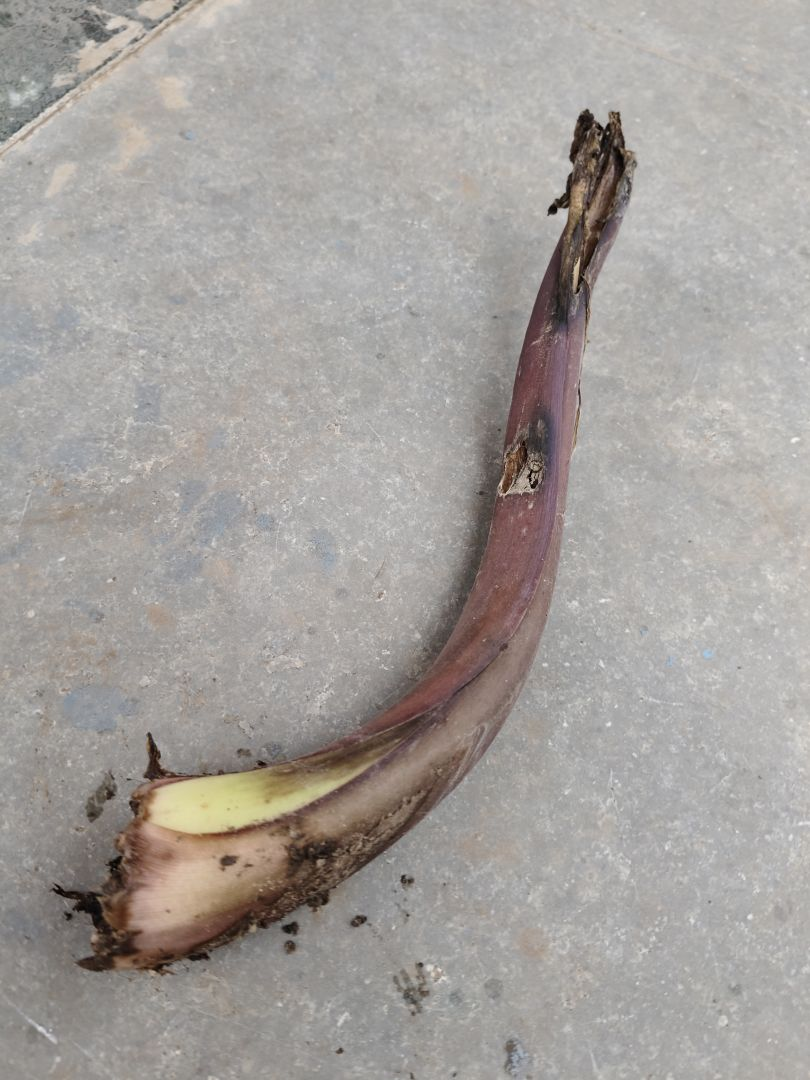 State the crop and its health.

taro, root rot
